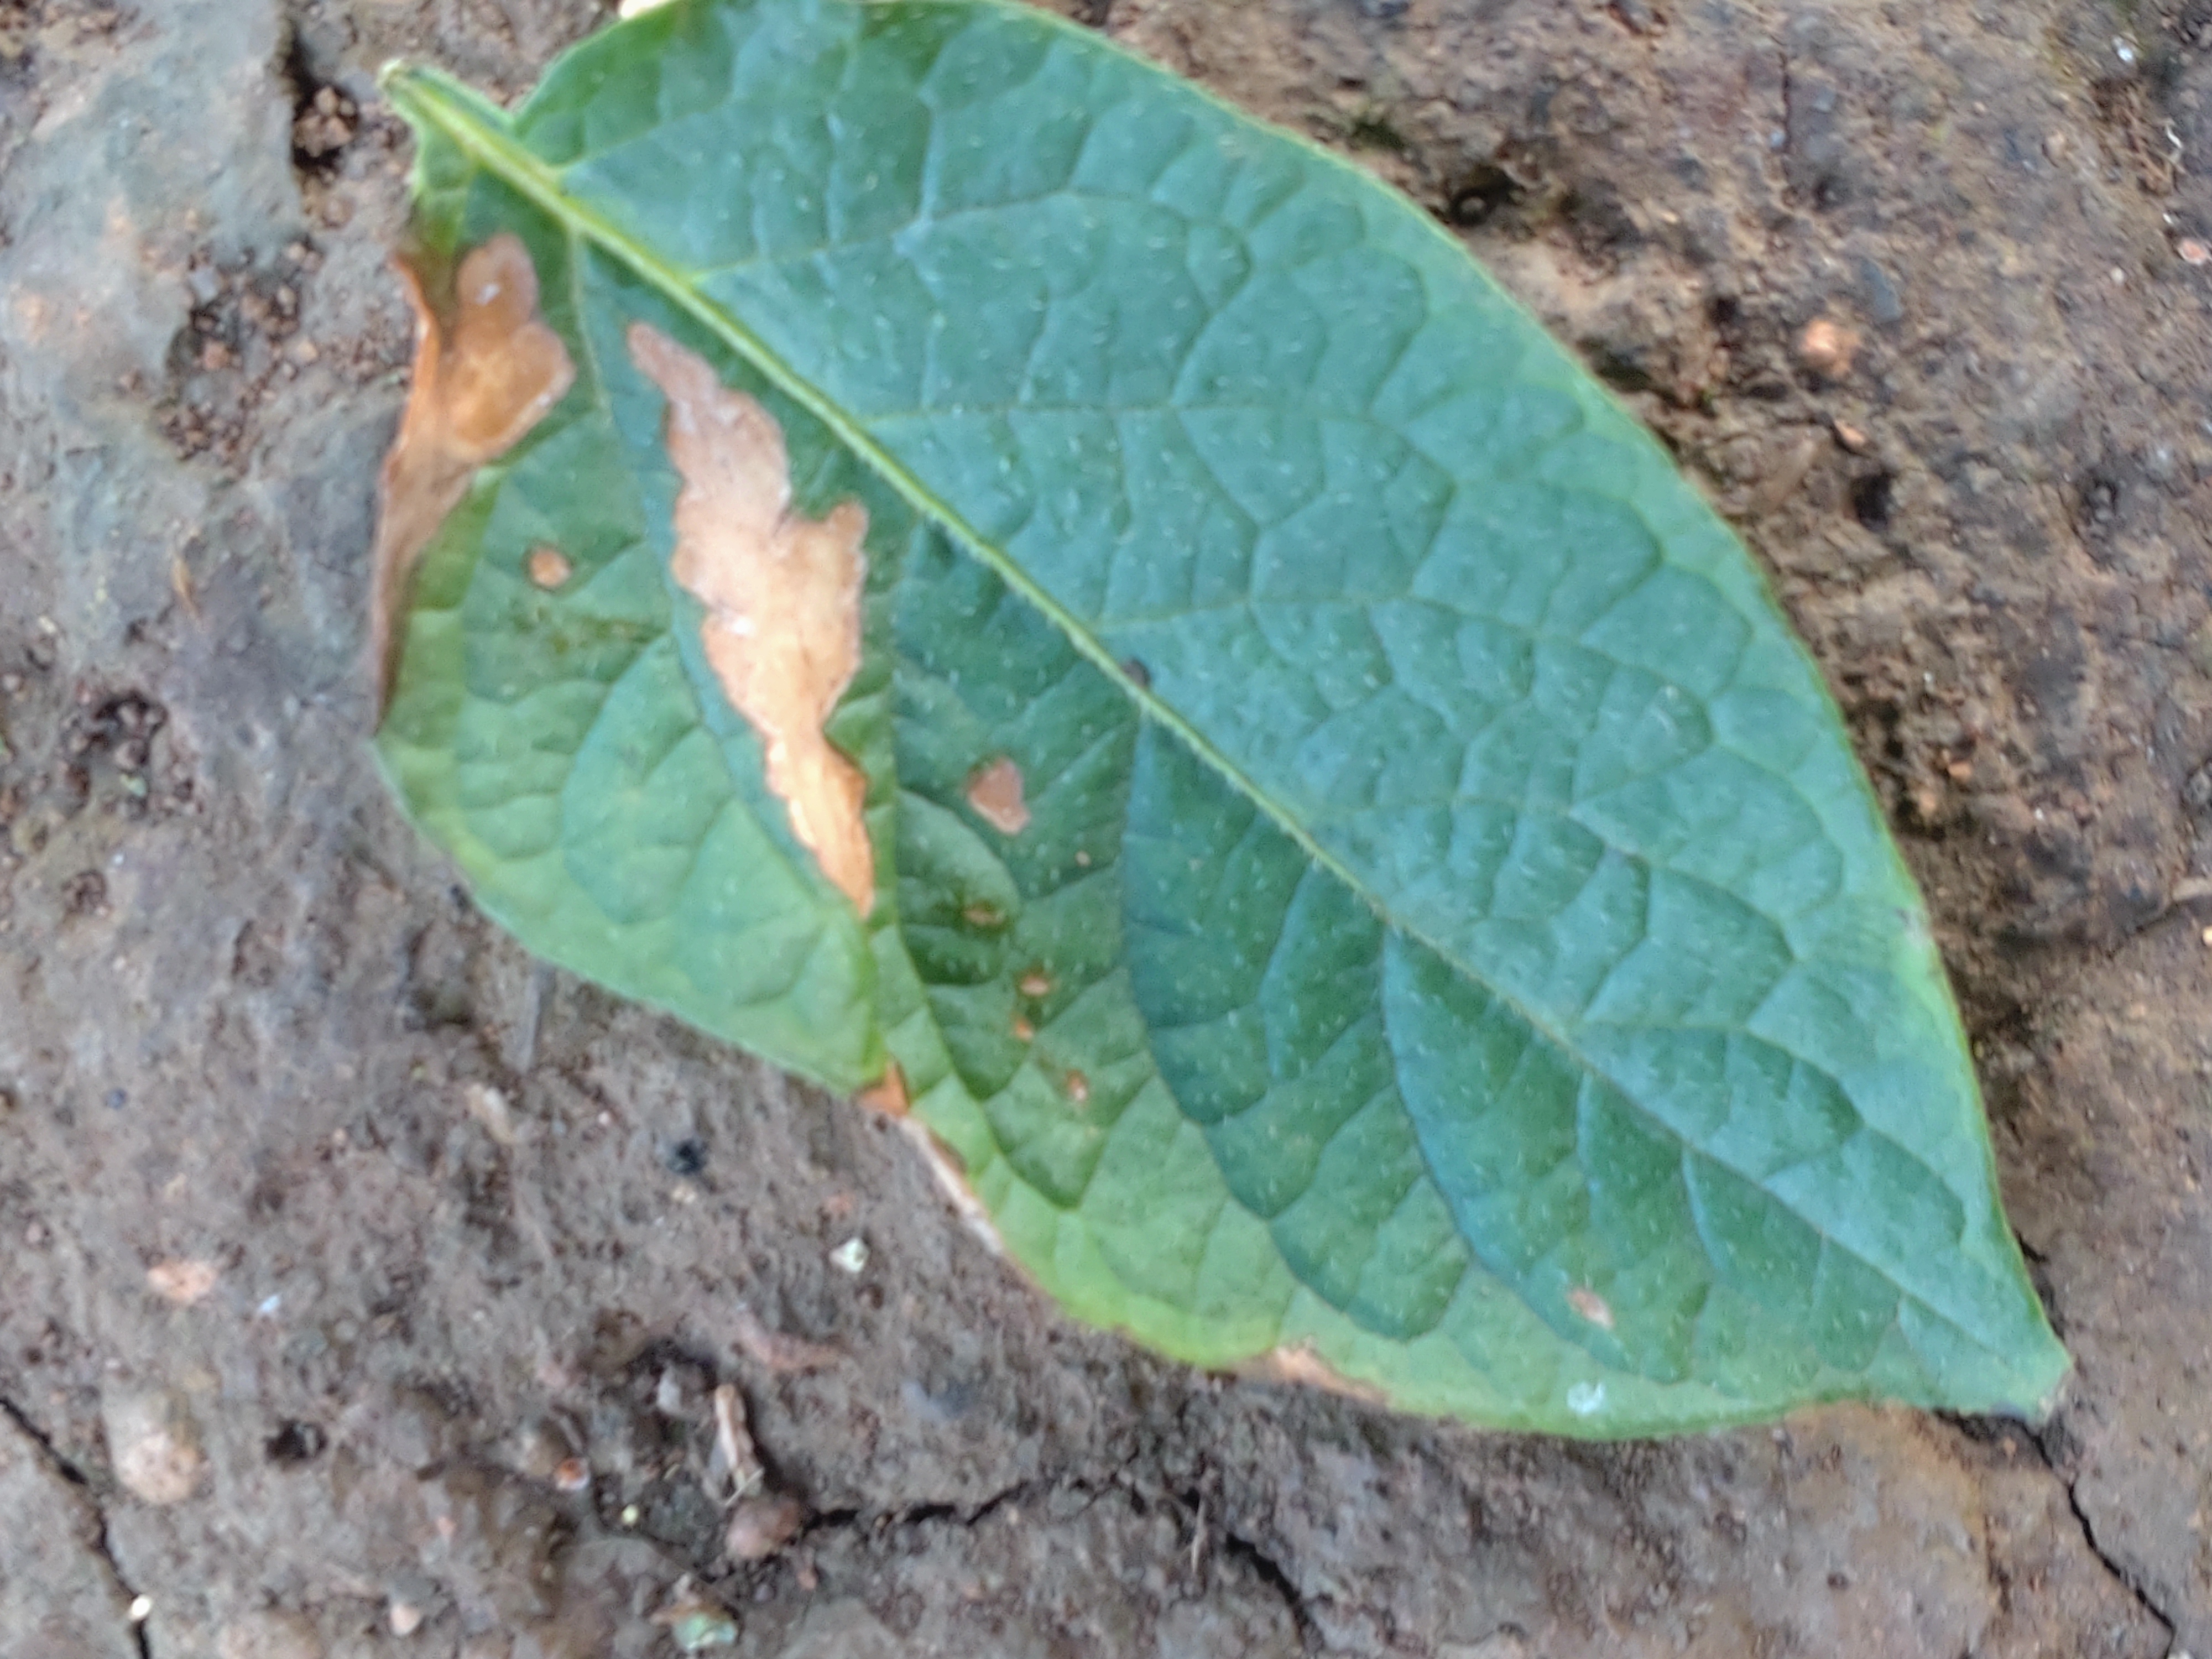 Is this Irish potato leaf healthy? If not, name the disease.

early blight
